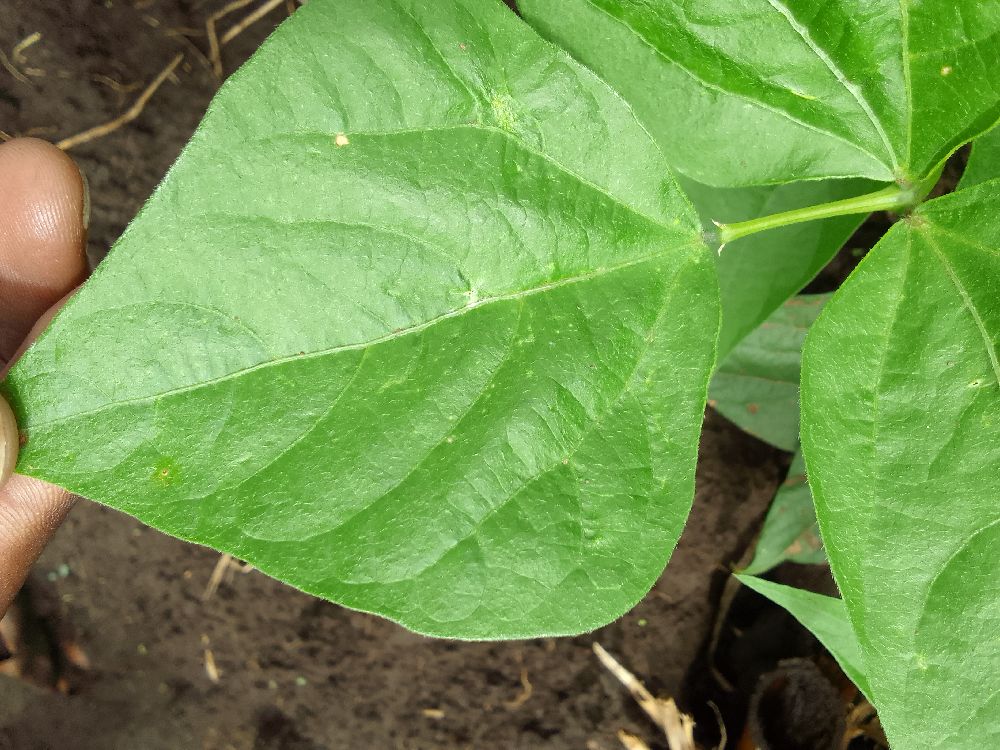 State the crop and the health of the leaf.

common bean, healthy
